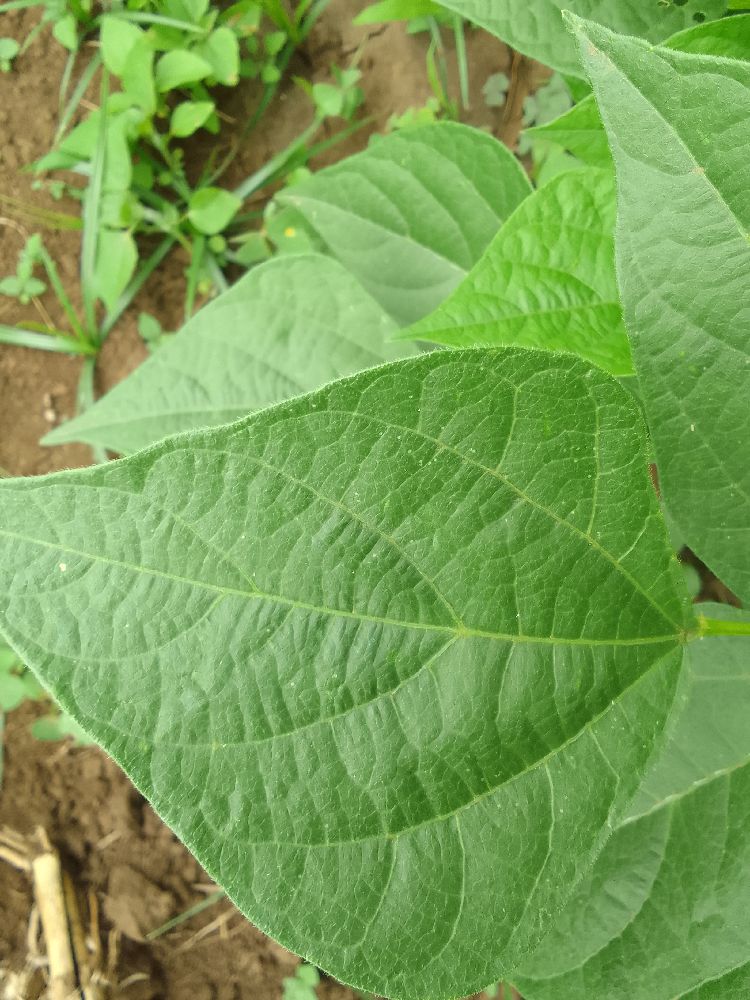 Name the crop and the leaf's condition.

common bean, healthy
